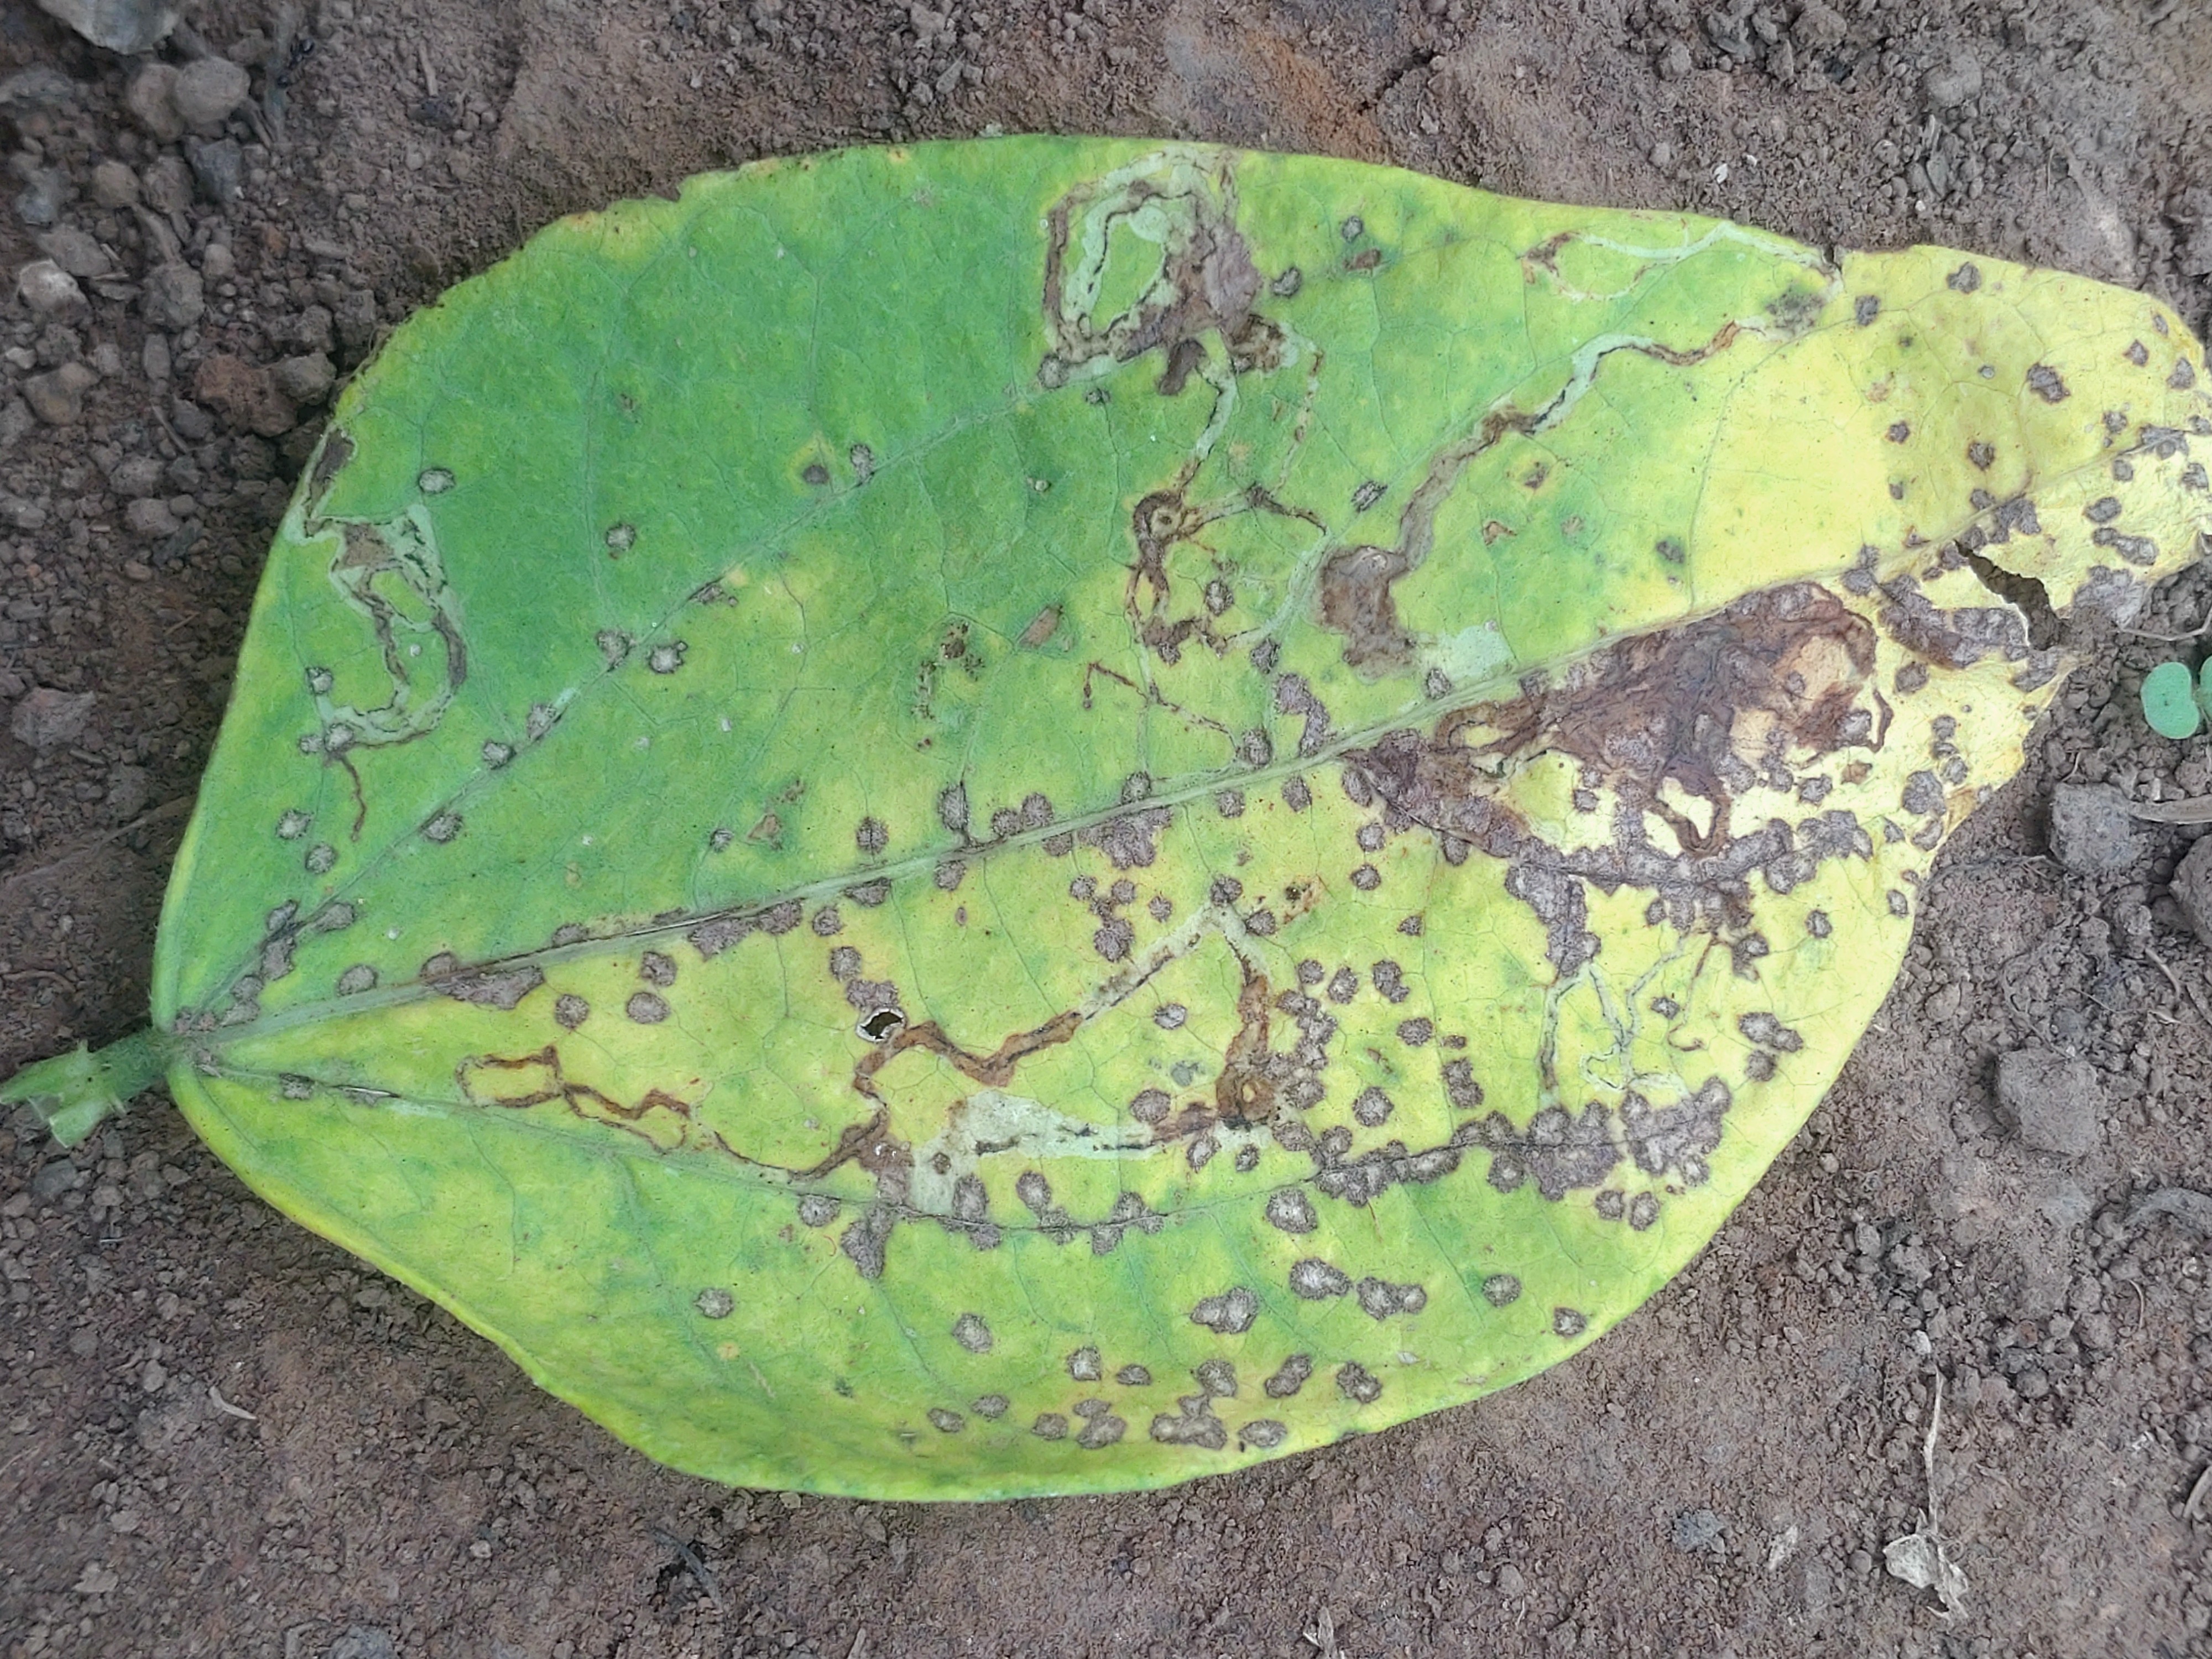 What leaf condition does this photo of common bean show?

anthracnose
